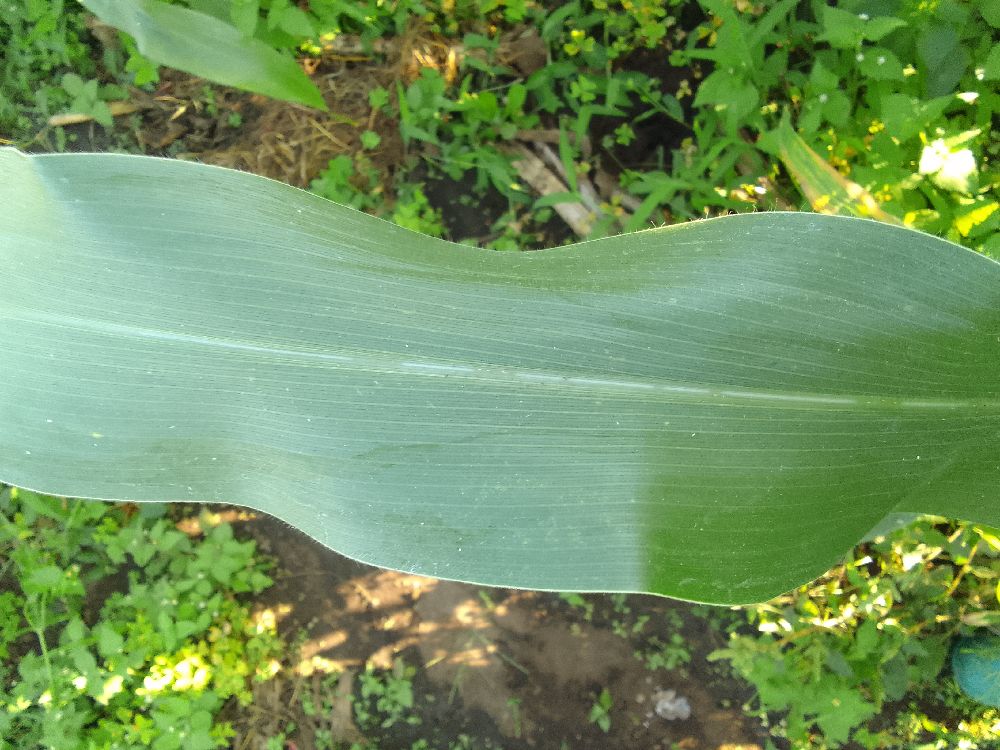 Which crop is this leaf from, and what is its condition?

maize, healthy
